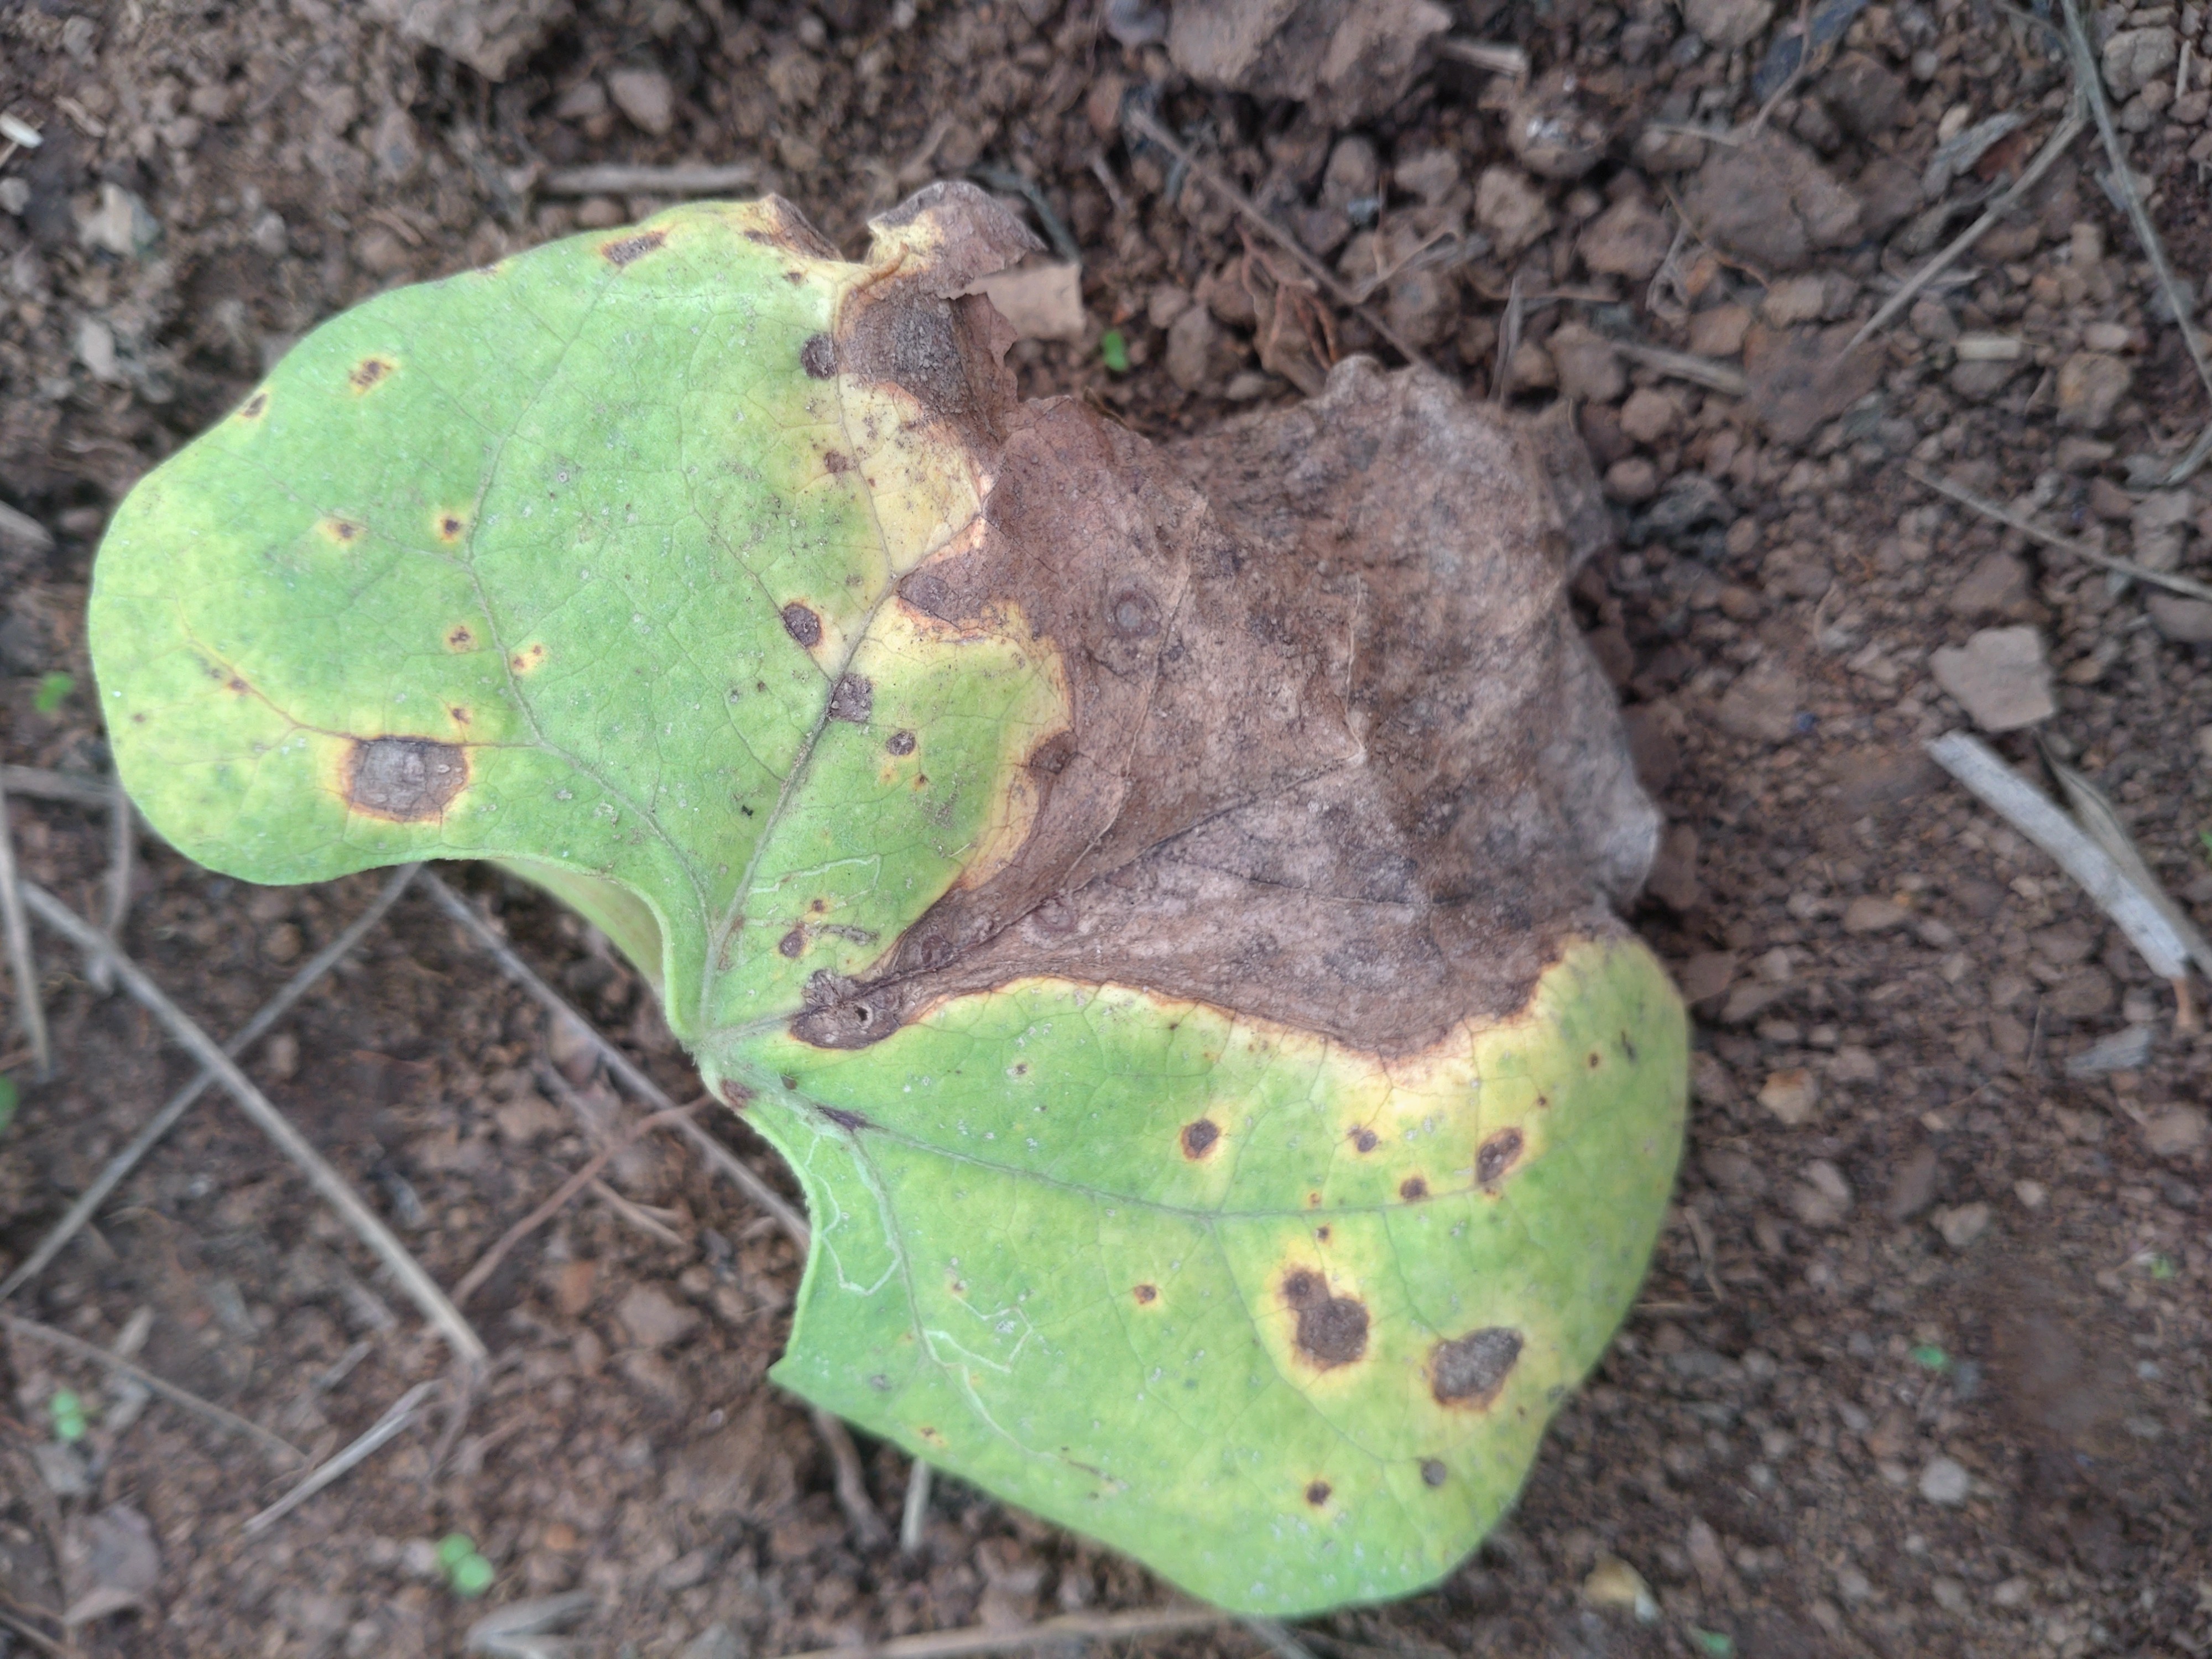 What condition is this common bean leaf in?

rust
